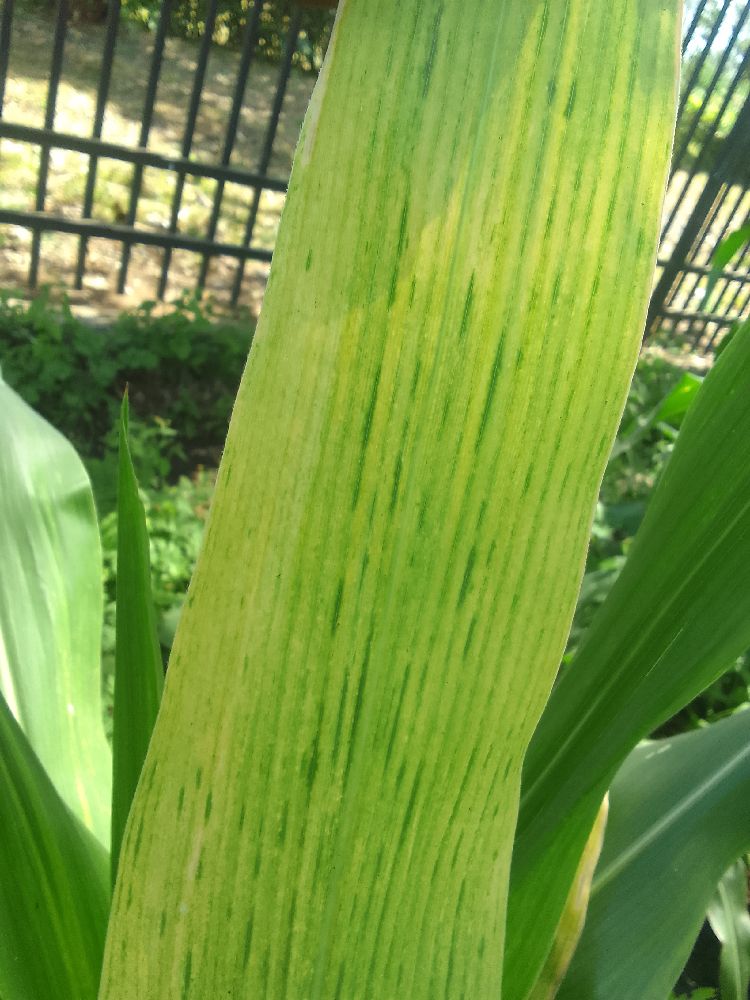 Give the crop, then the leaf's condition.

maize, maize lethal necrosis
